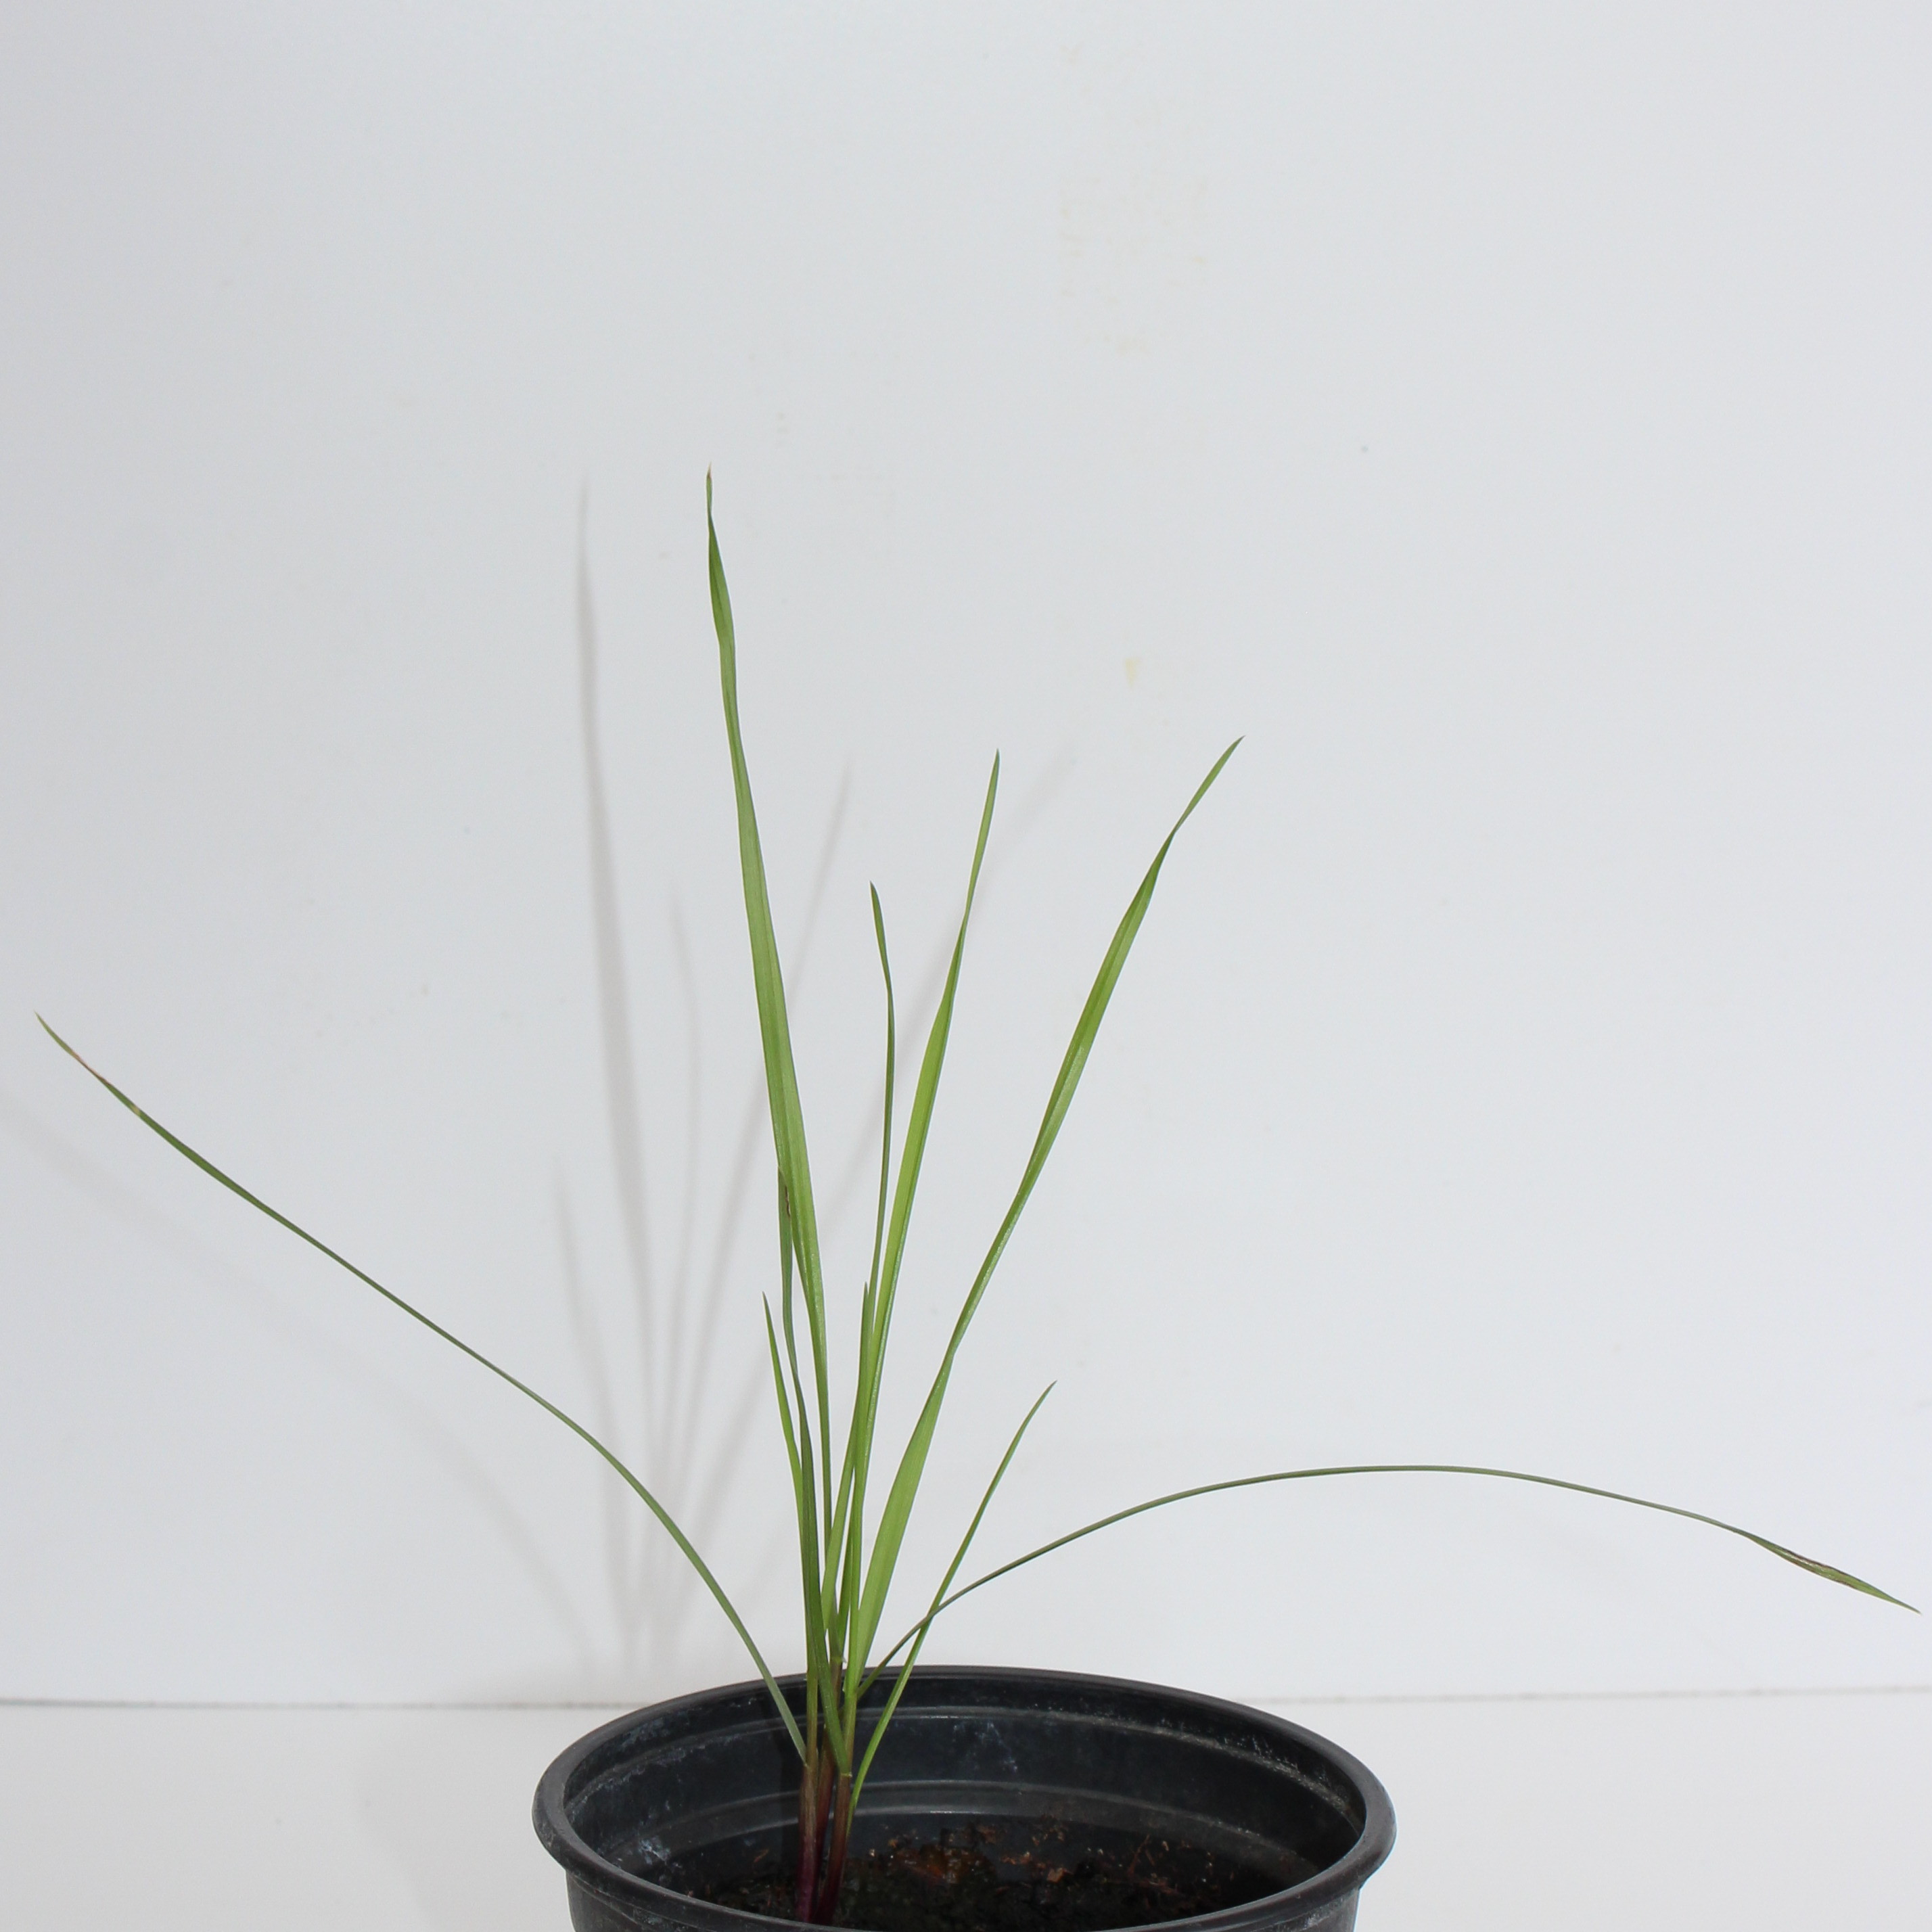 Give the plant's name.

Lolium multiflorum
